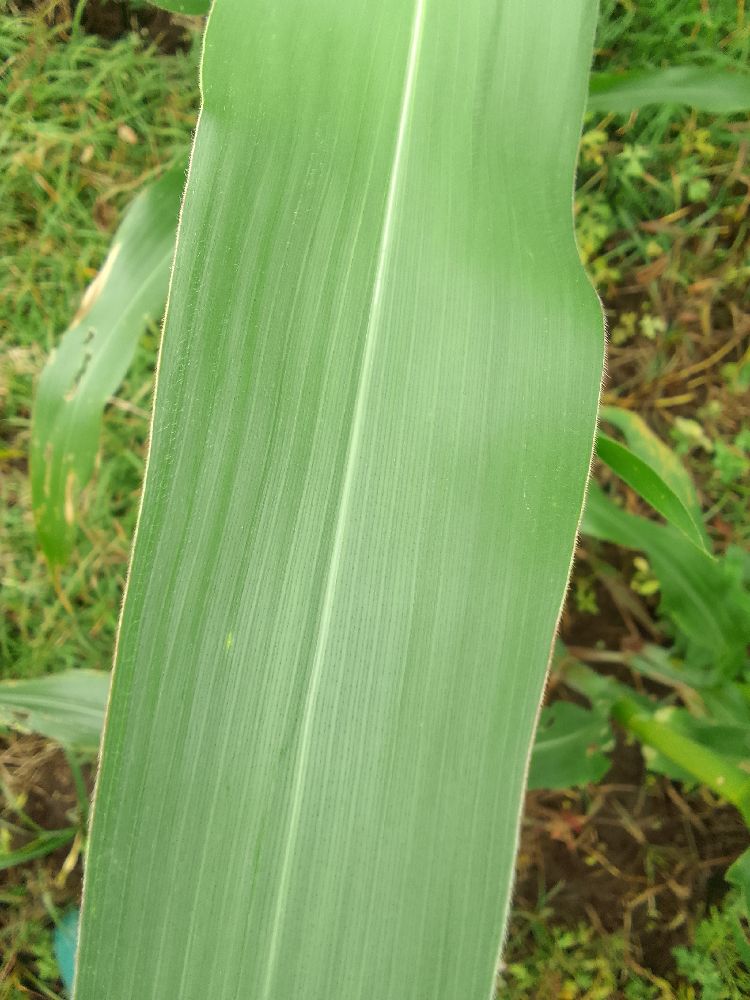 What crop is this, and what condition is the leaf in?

maize, healthy
